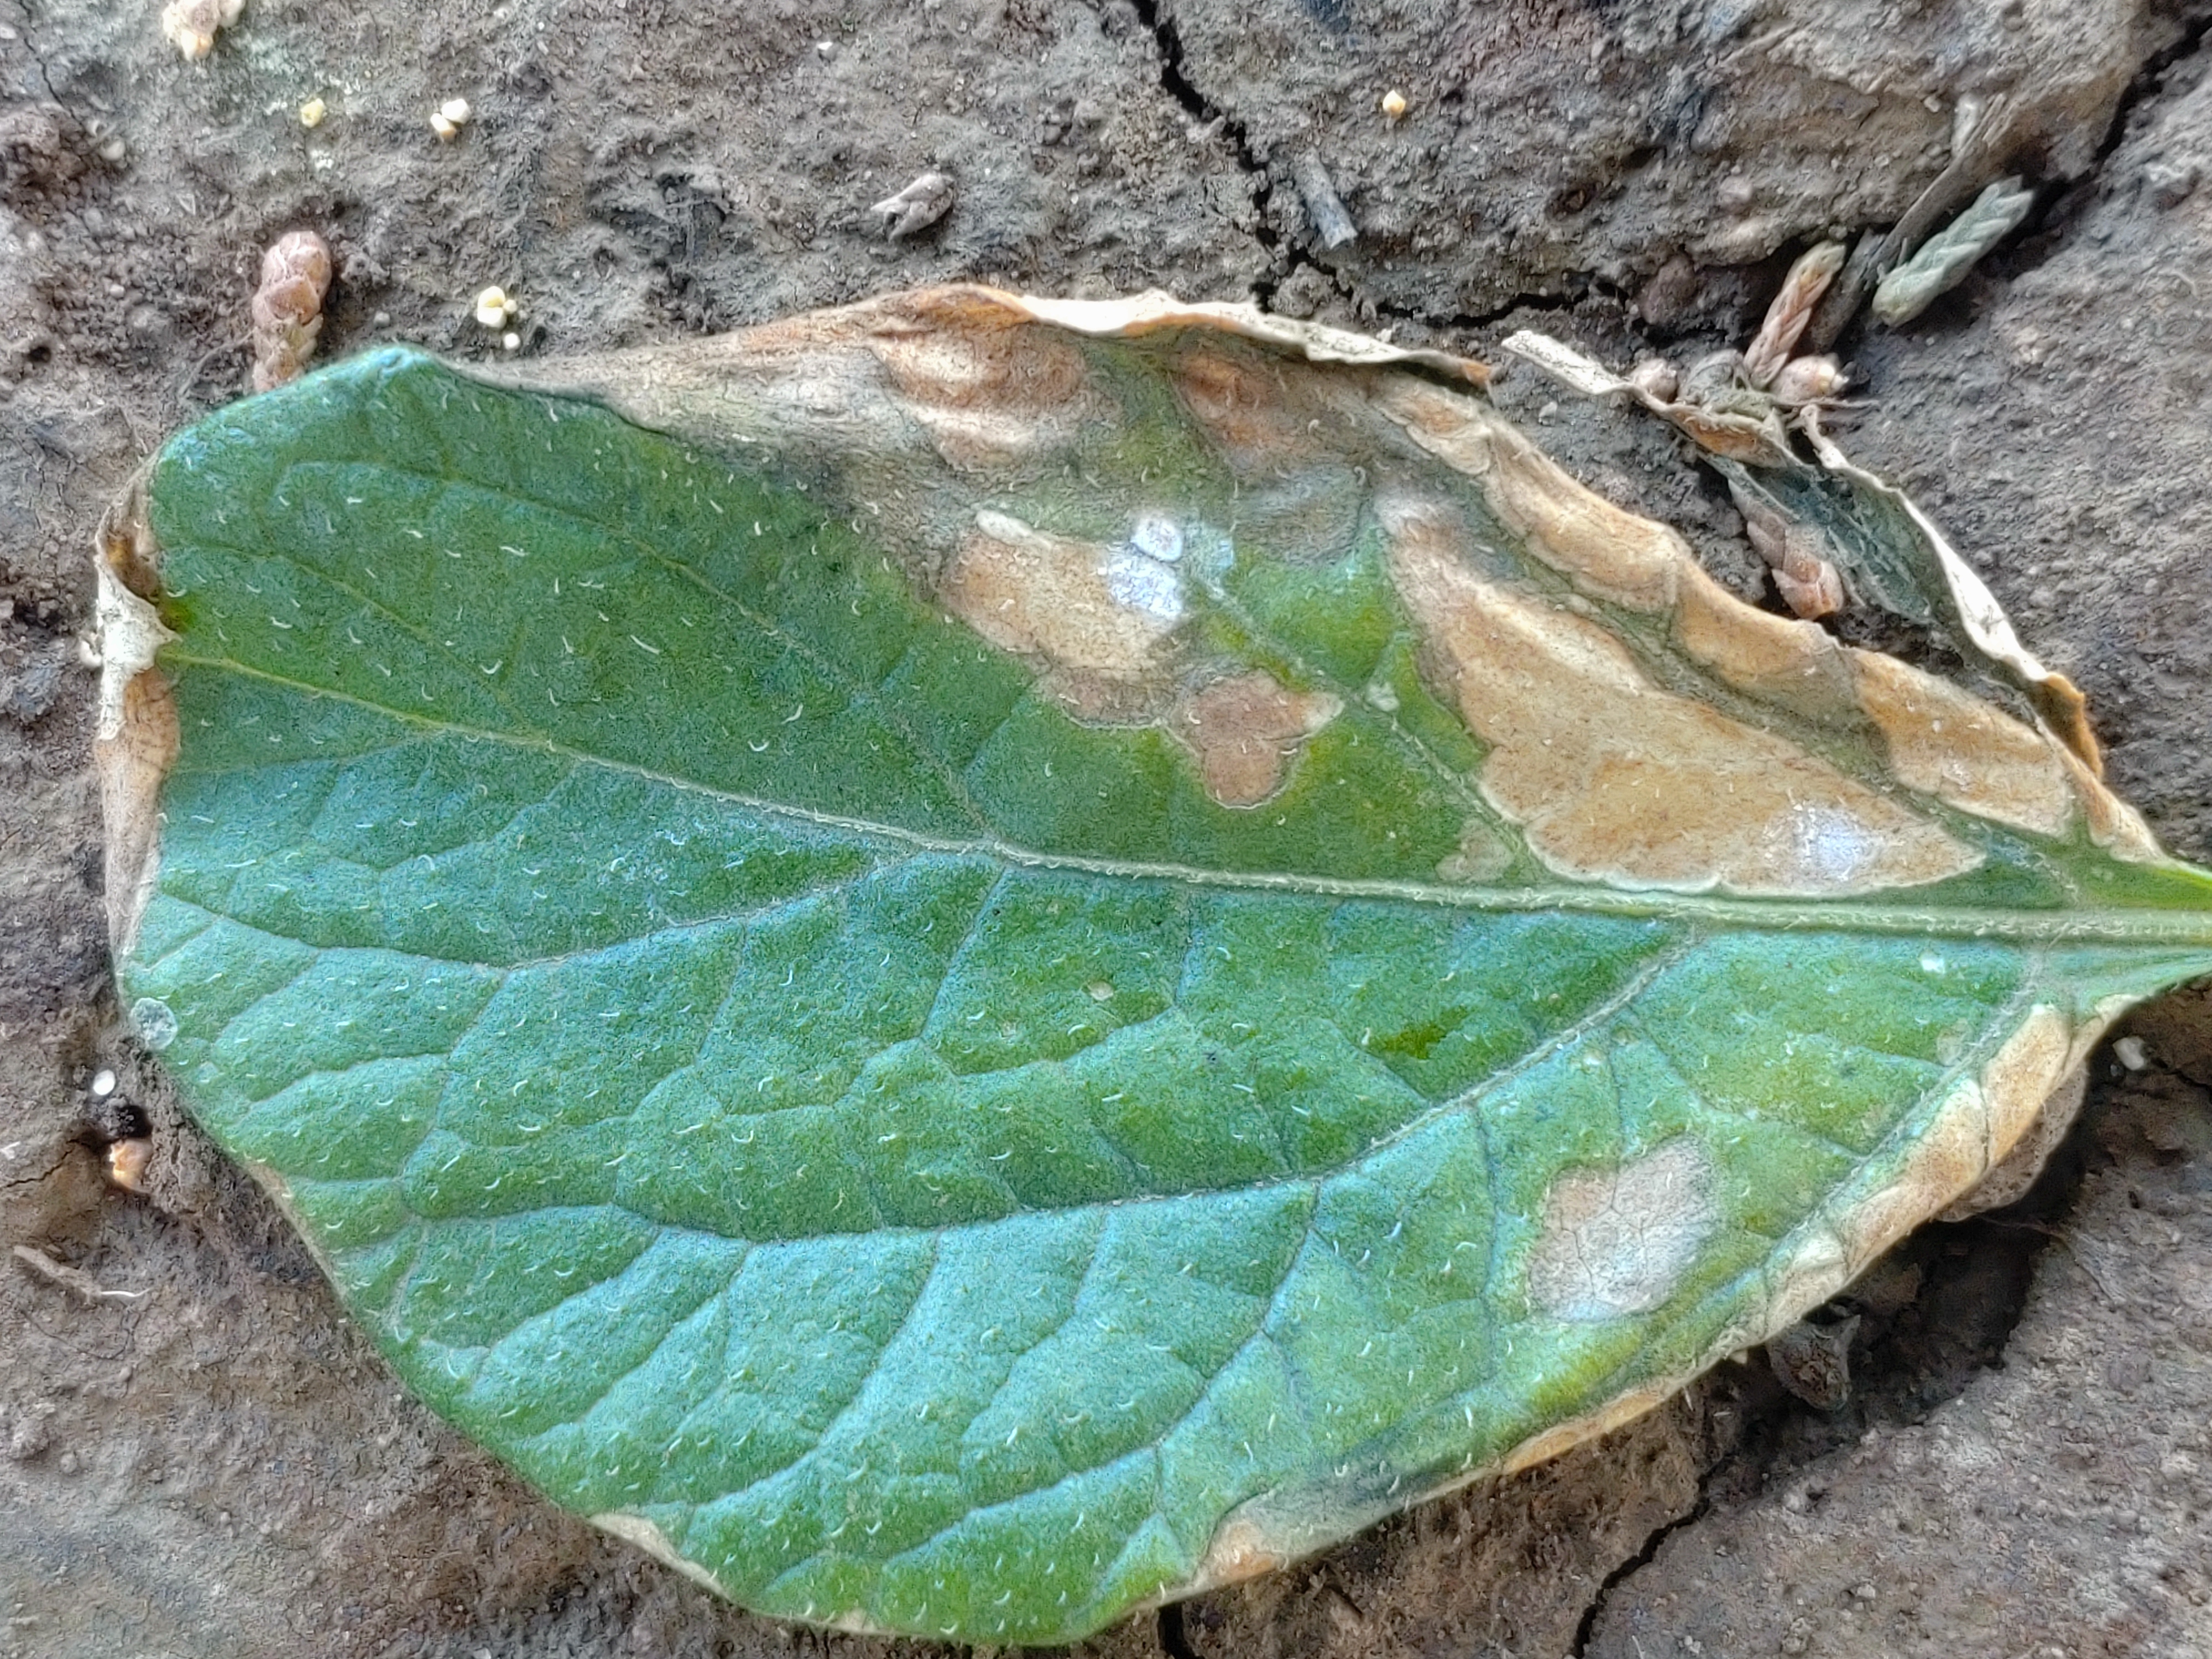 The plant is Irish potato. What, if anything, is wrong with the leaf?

early blight
